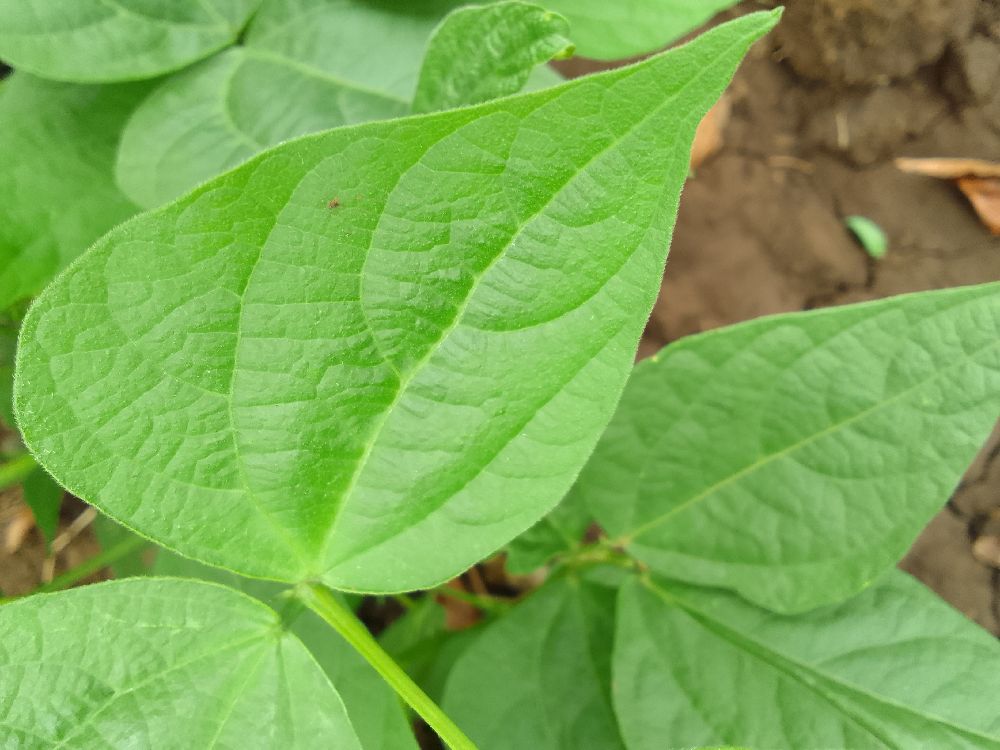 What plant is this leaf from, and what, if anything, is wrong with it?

common bean, healthy
